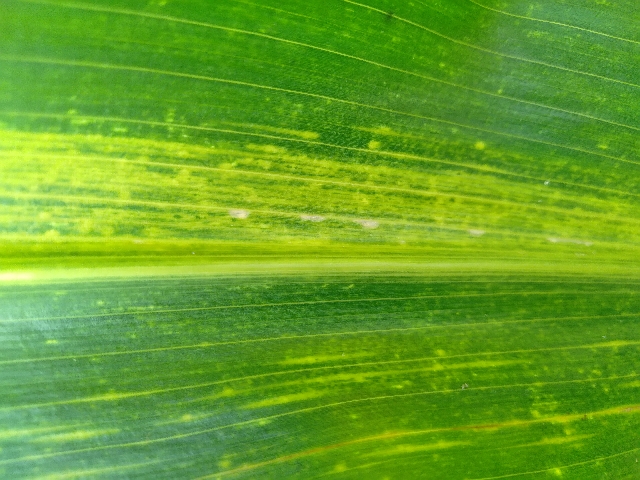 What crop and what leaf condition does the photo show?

maize, maize lethal necrosis
